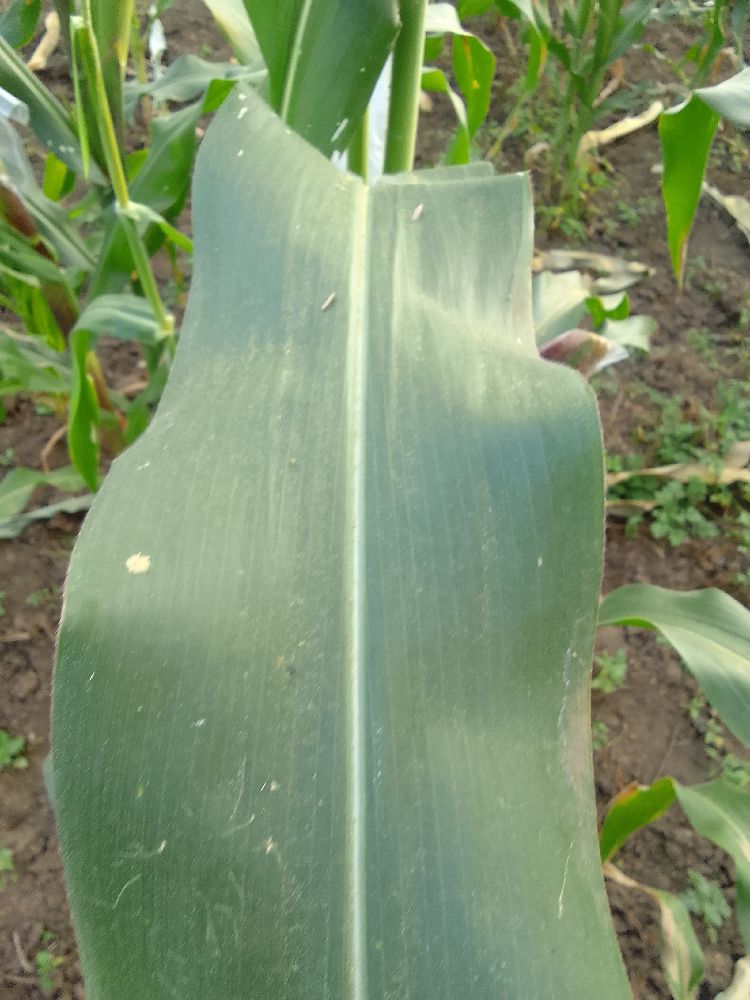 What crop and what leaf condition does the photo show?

maize, healthy
